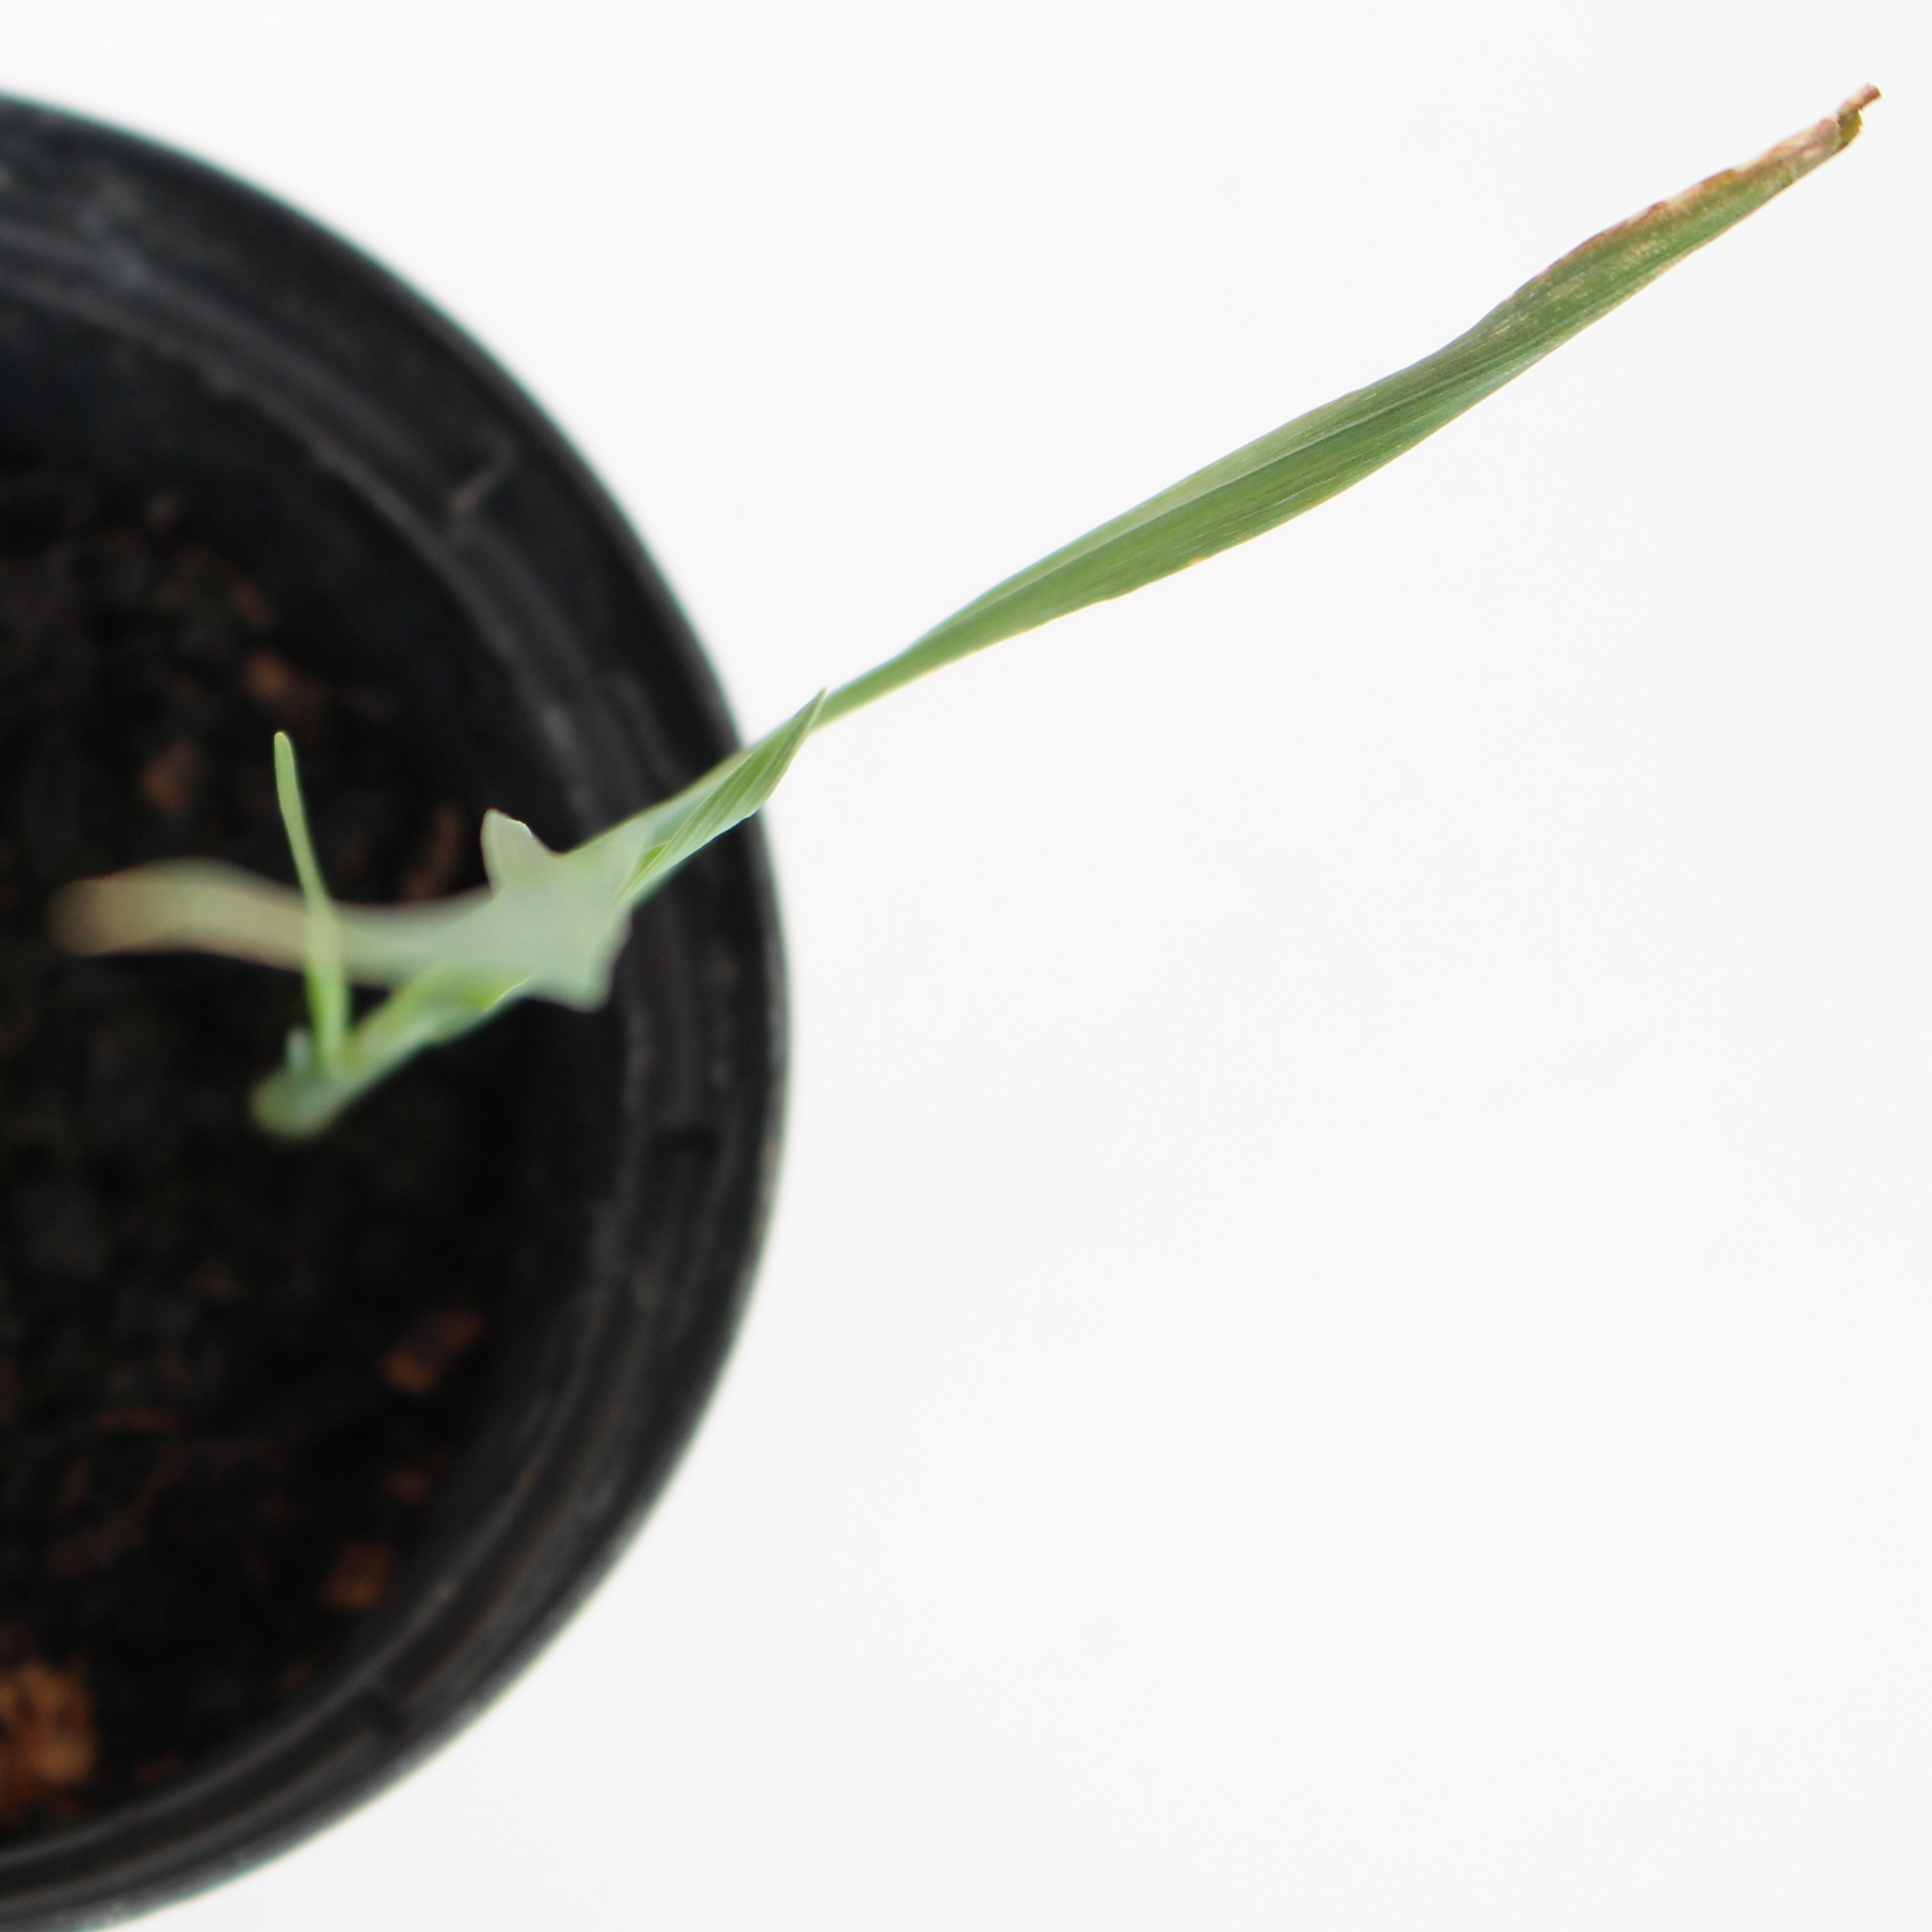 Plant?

Avena sterilis
